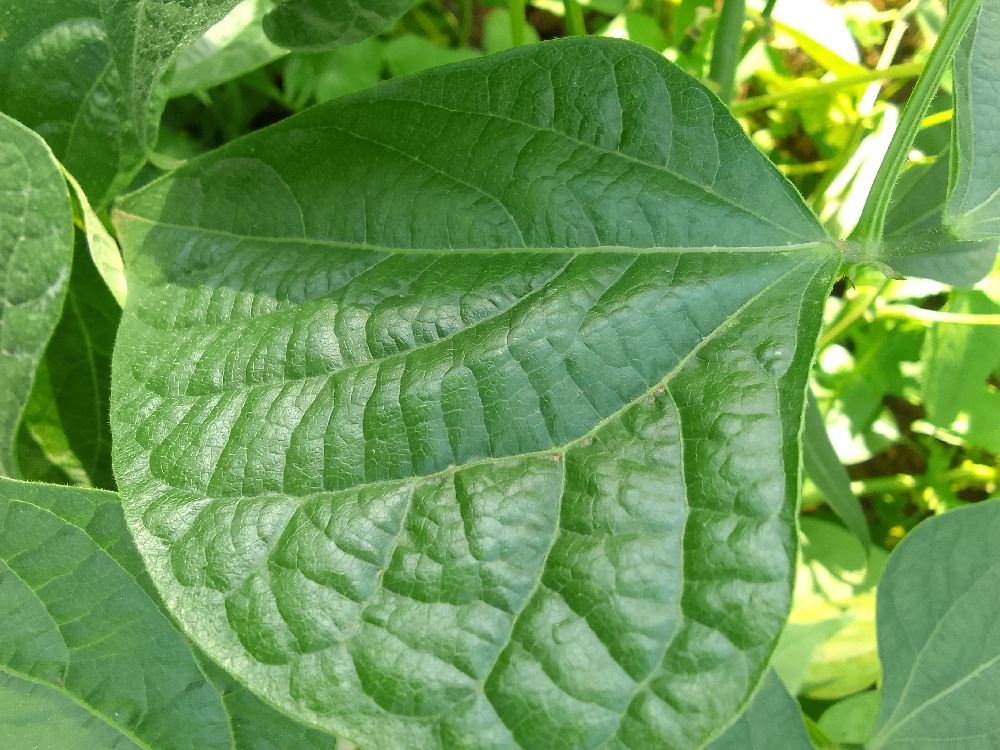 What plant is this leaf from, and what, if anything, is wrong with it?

common bean, healthy
